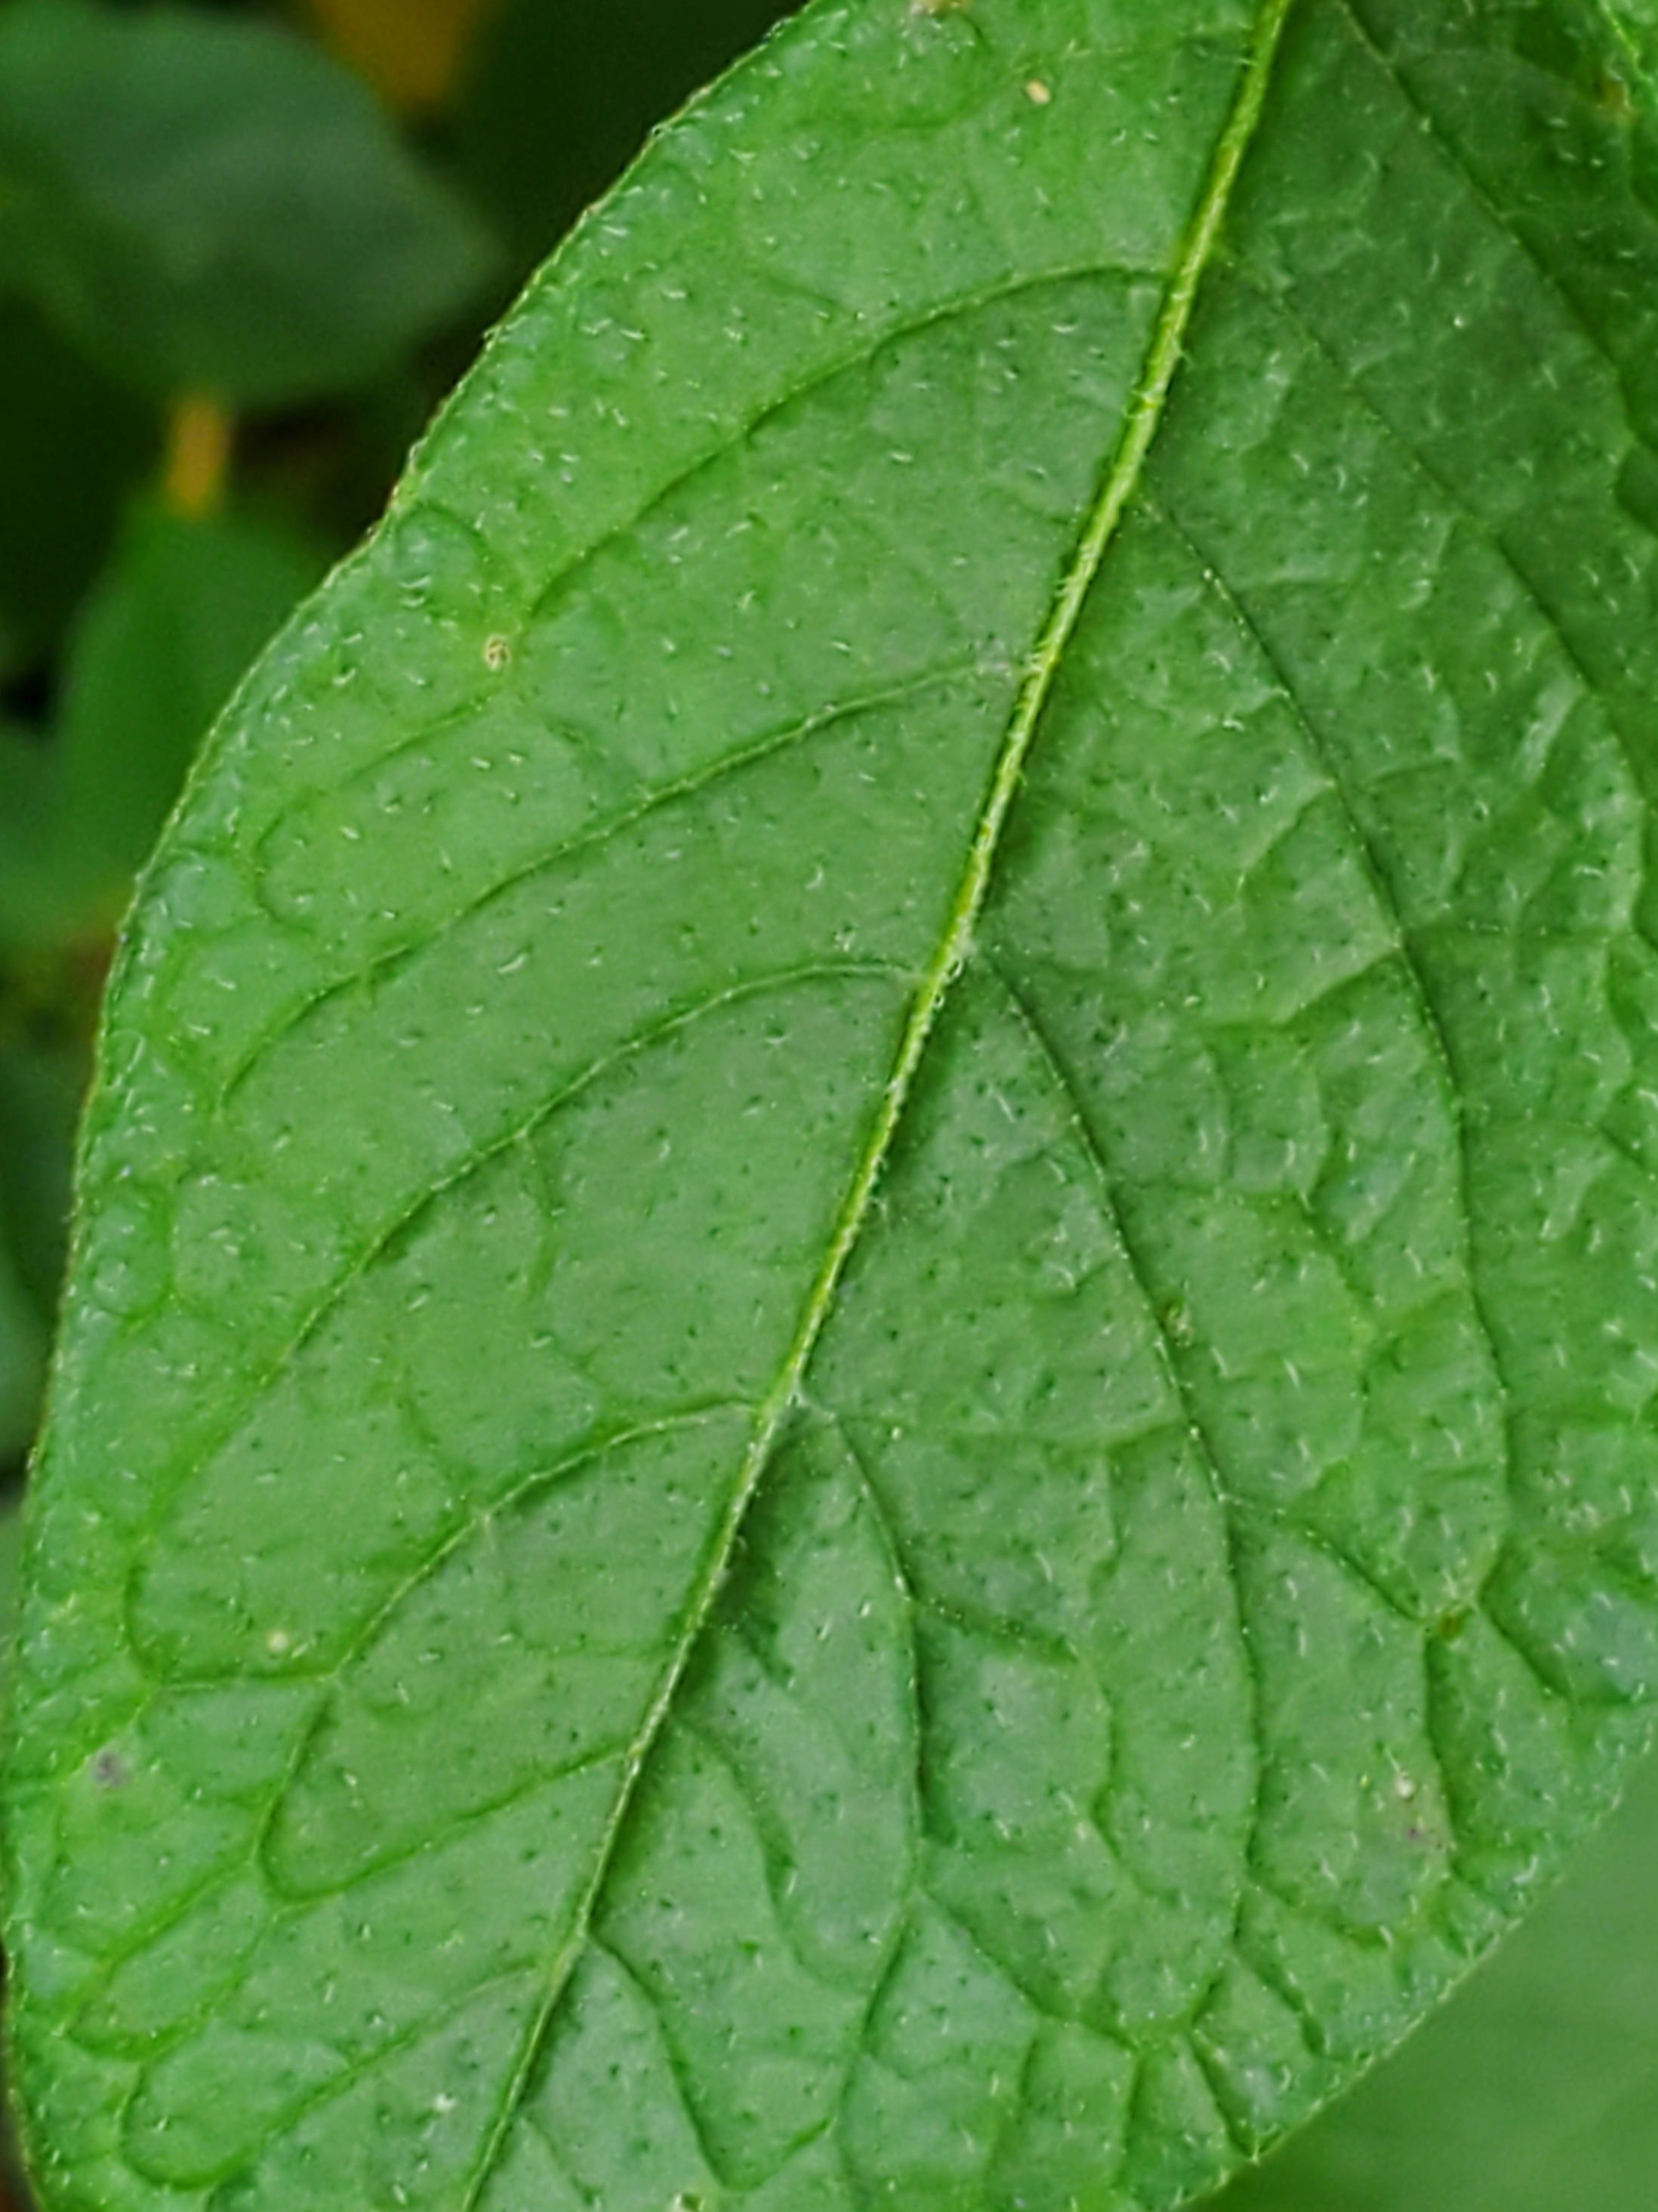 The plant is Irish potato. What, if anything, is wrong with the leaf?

healthy
